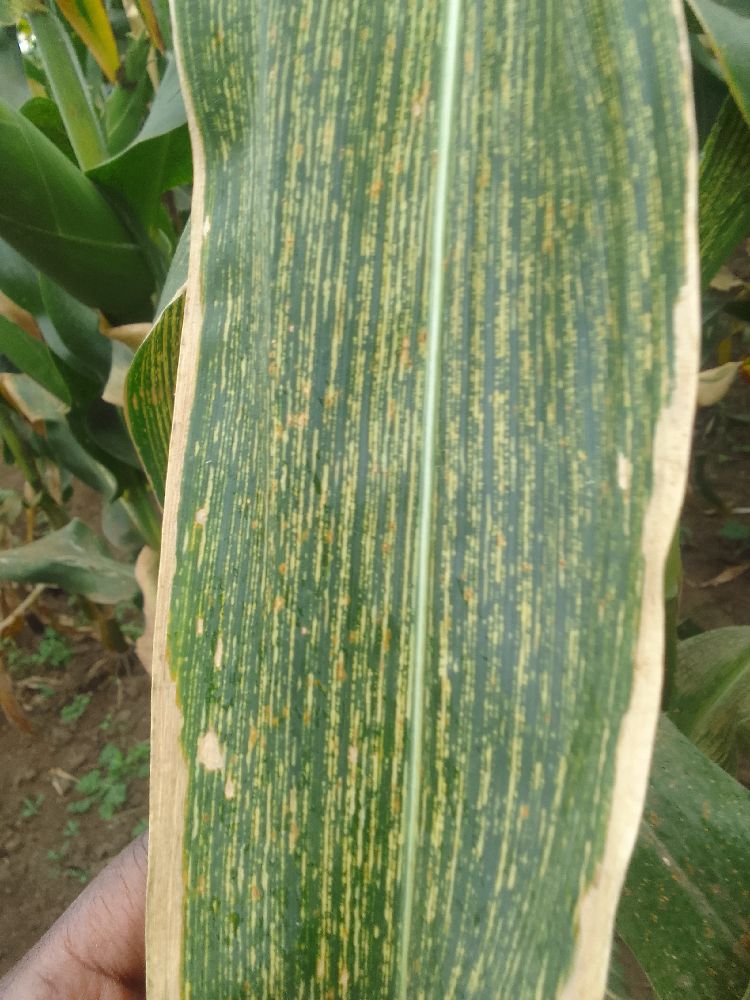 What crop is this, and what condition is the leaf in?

maize, maize streak virus
